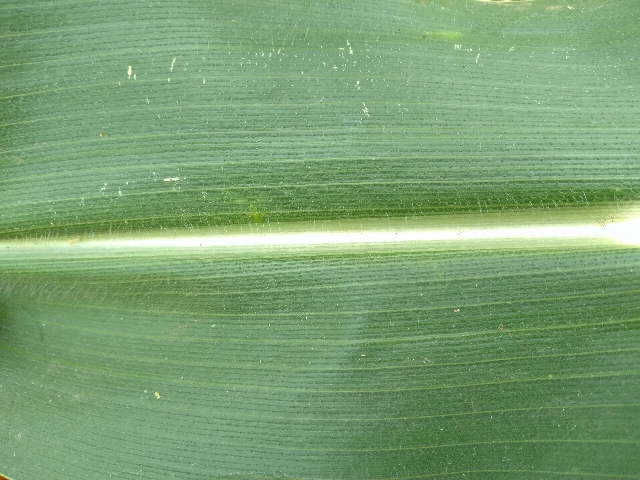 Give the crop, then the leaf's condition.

maize, healthy
